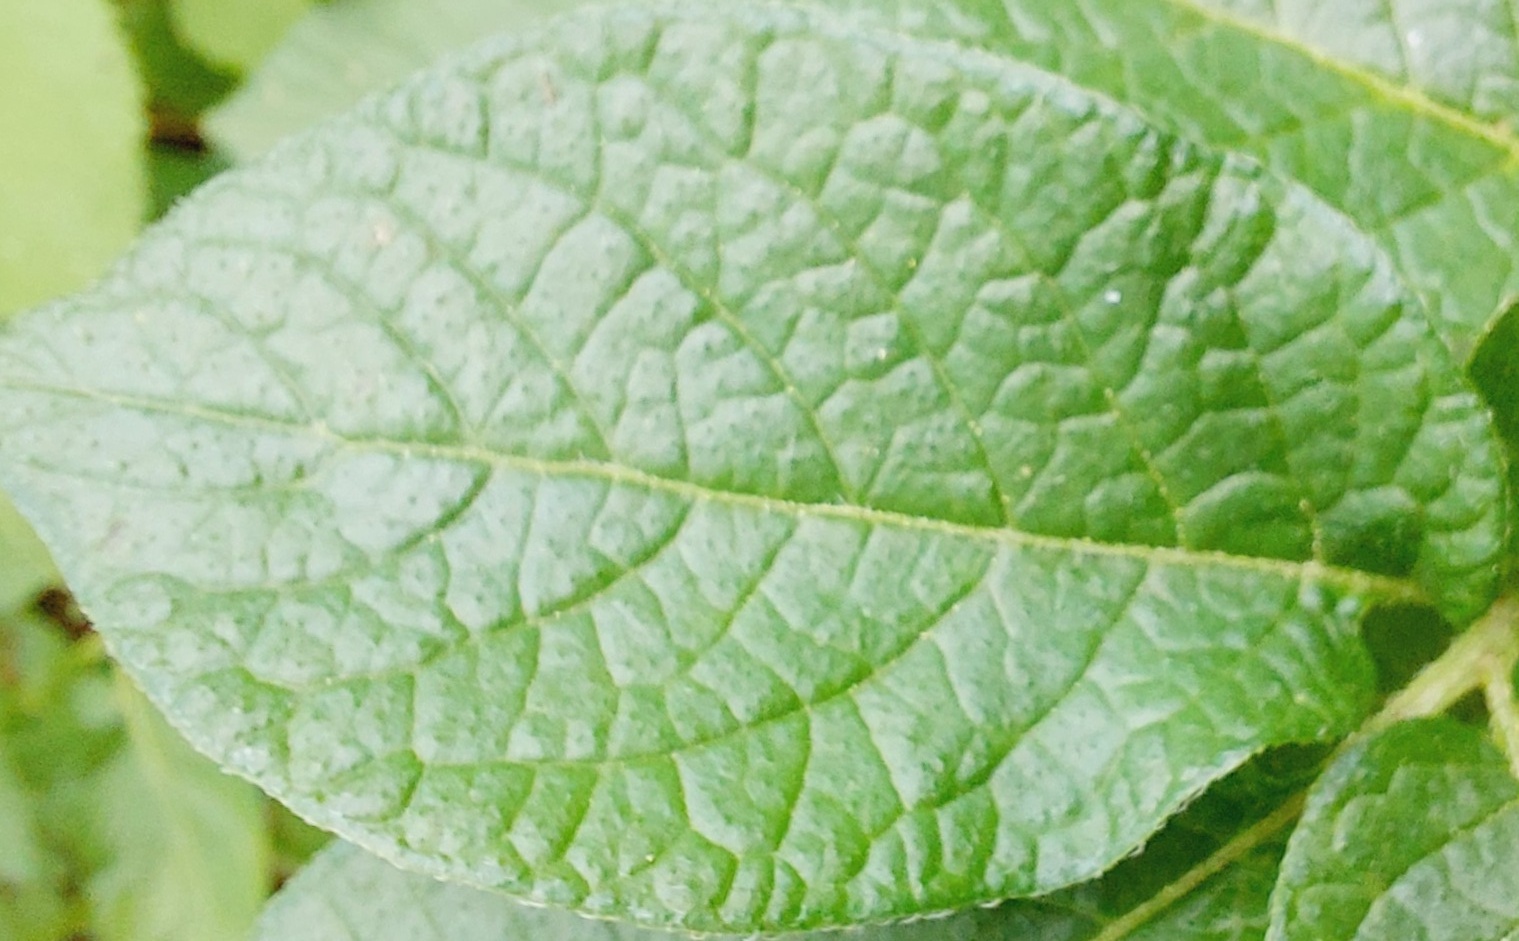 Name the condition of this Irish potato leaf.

healthy
